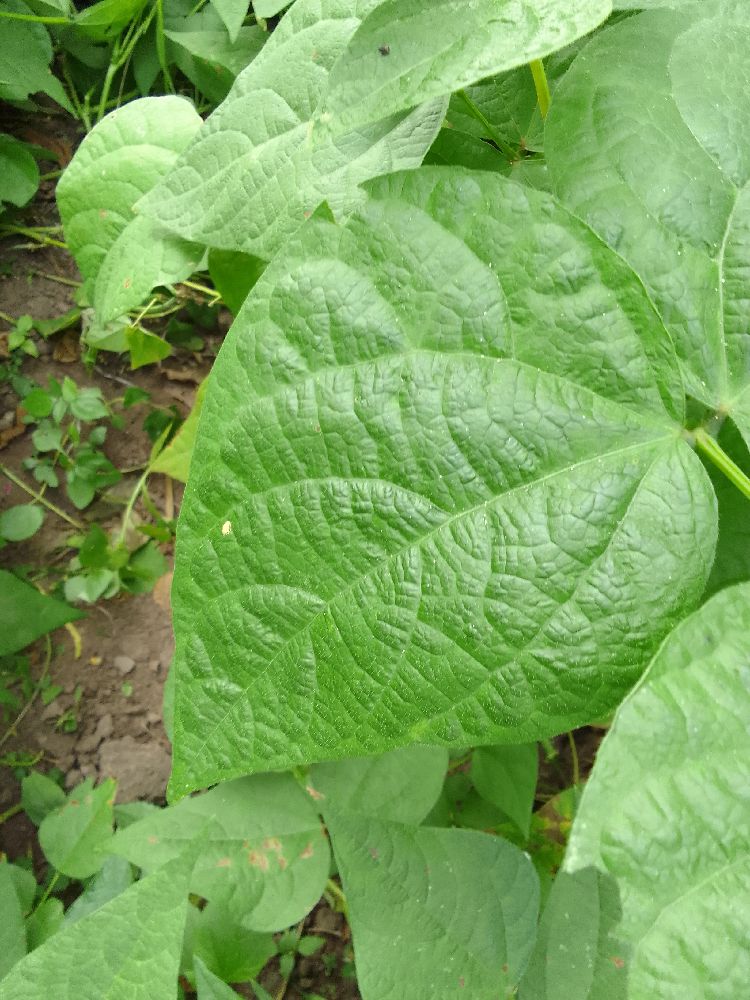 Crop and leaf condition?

common bean, healthy
